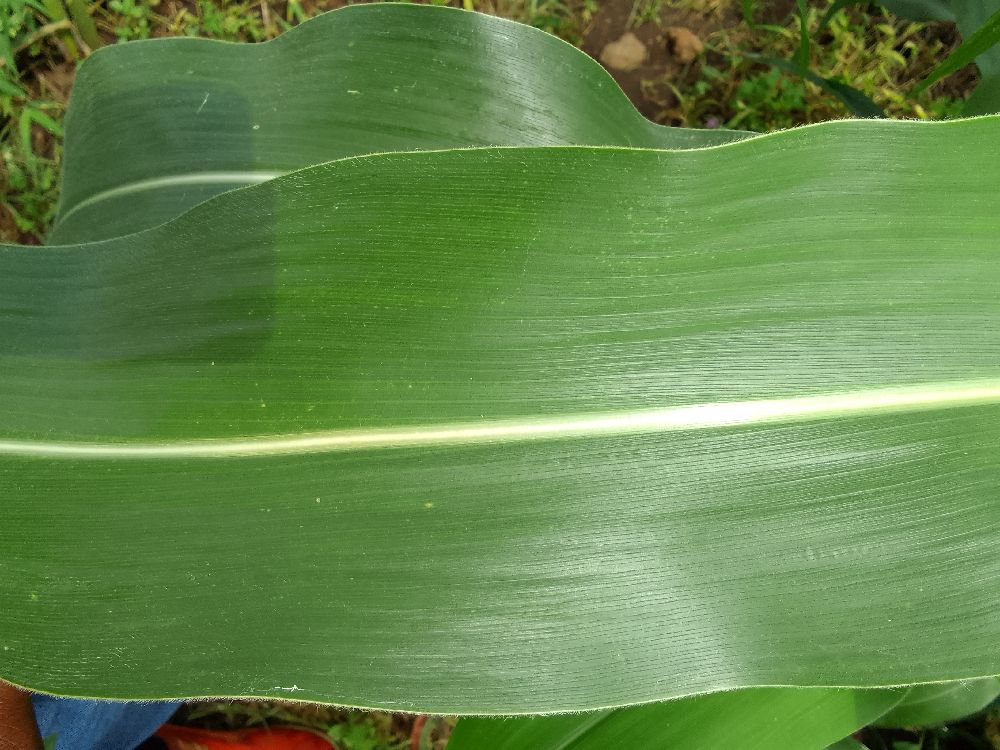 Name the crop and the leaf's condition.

maize, healthy
